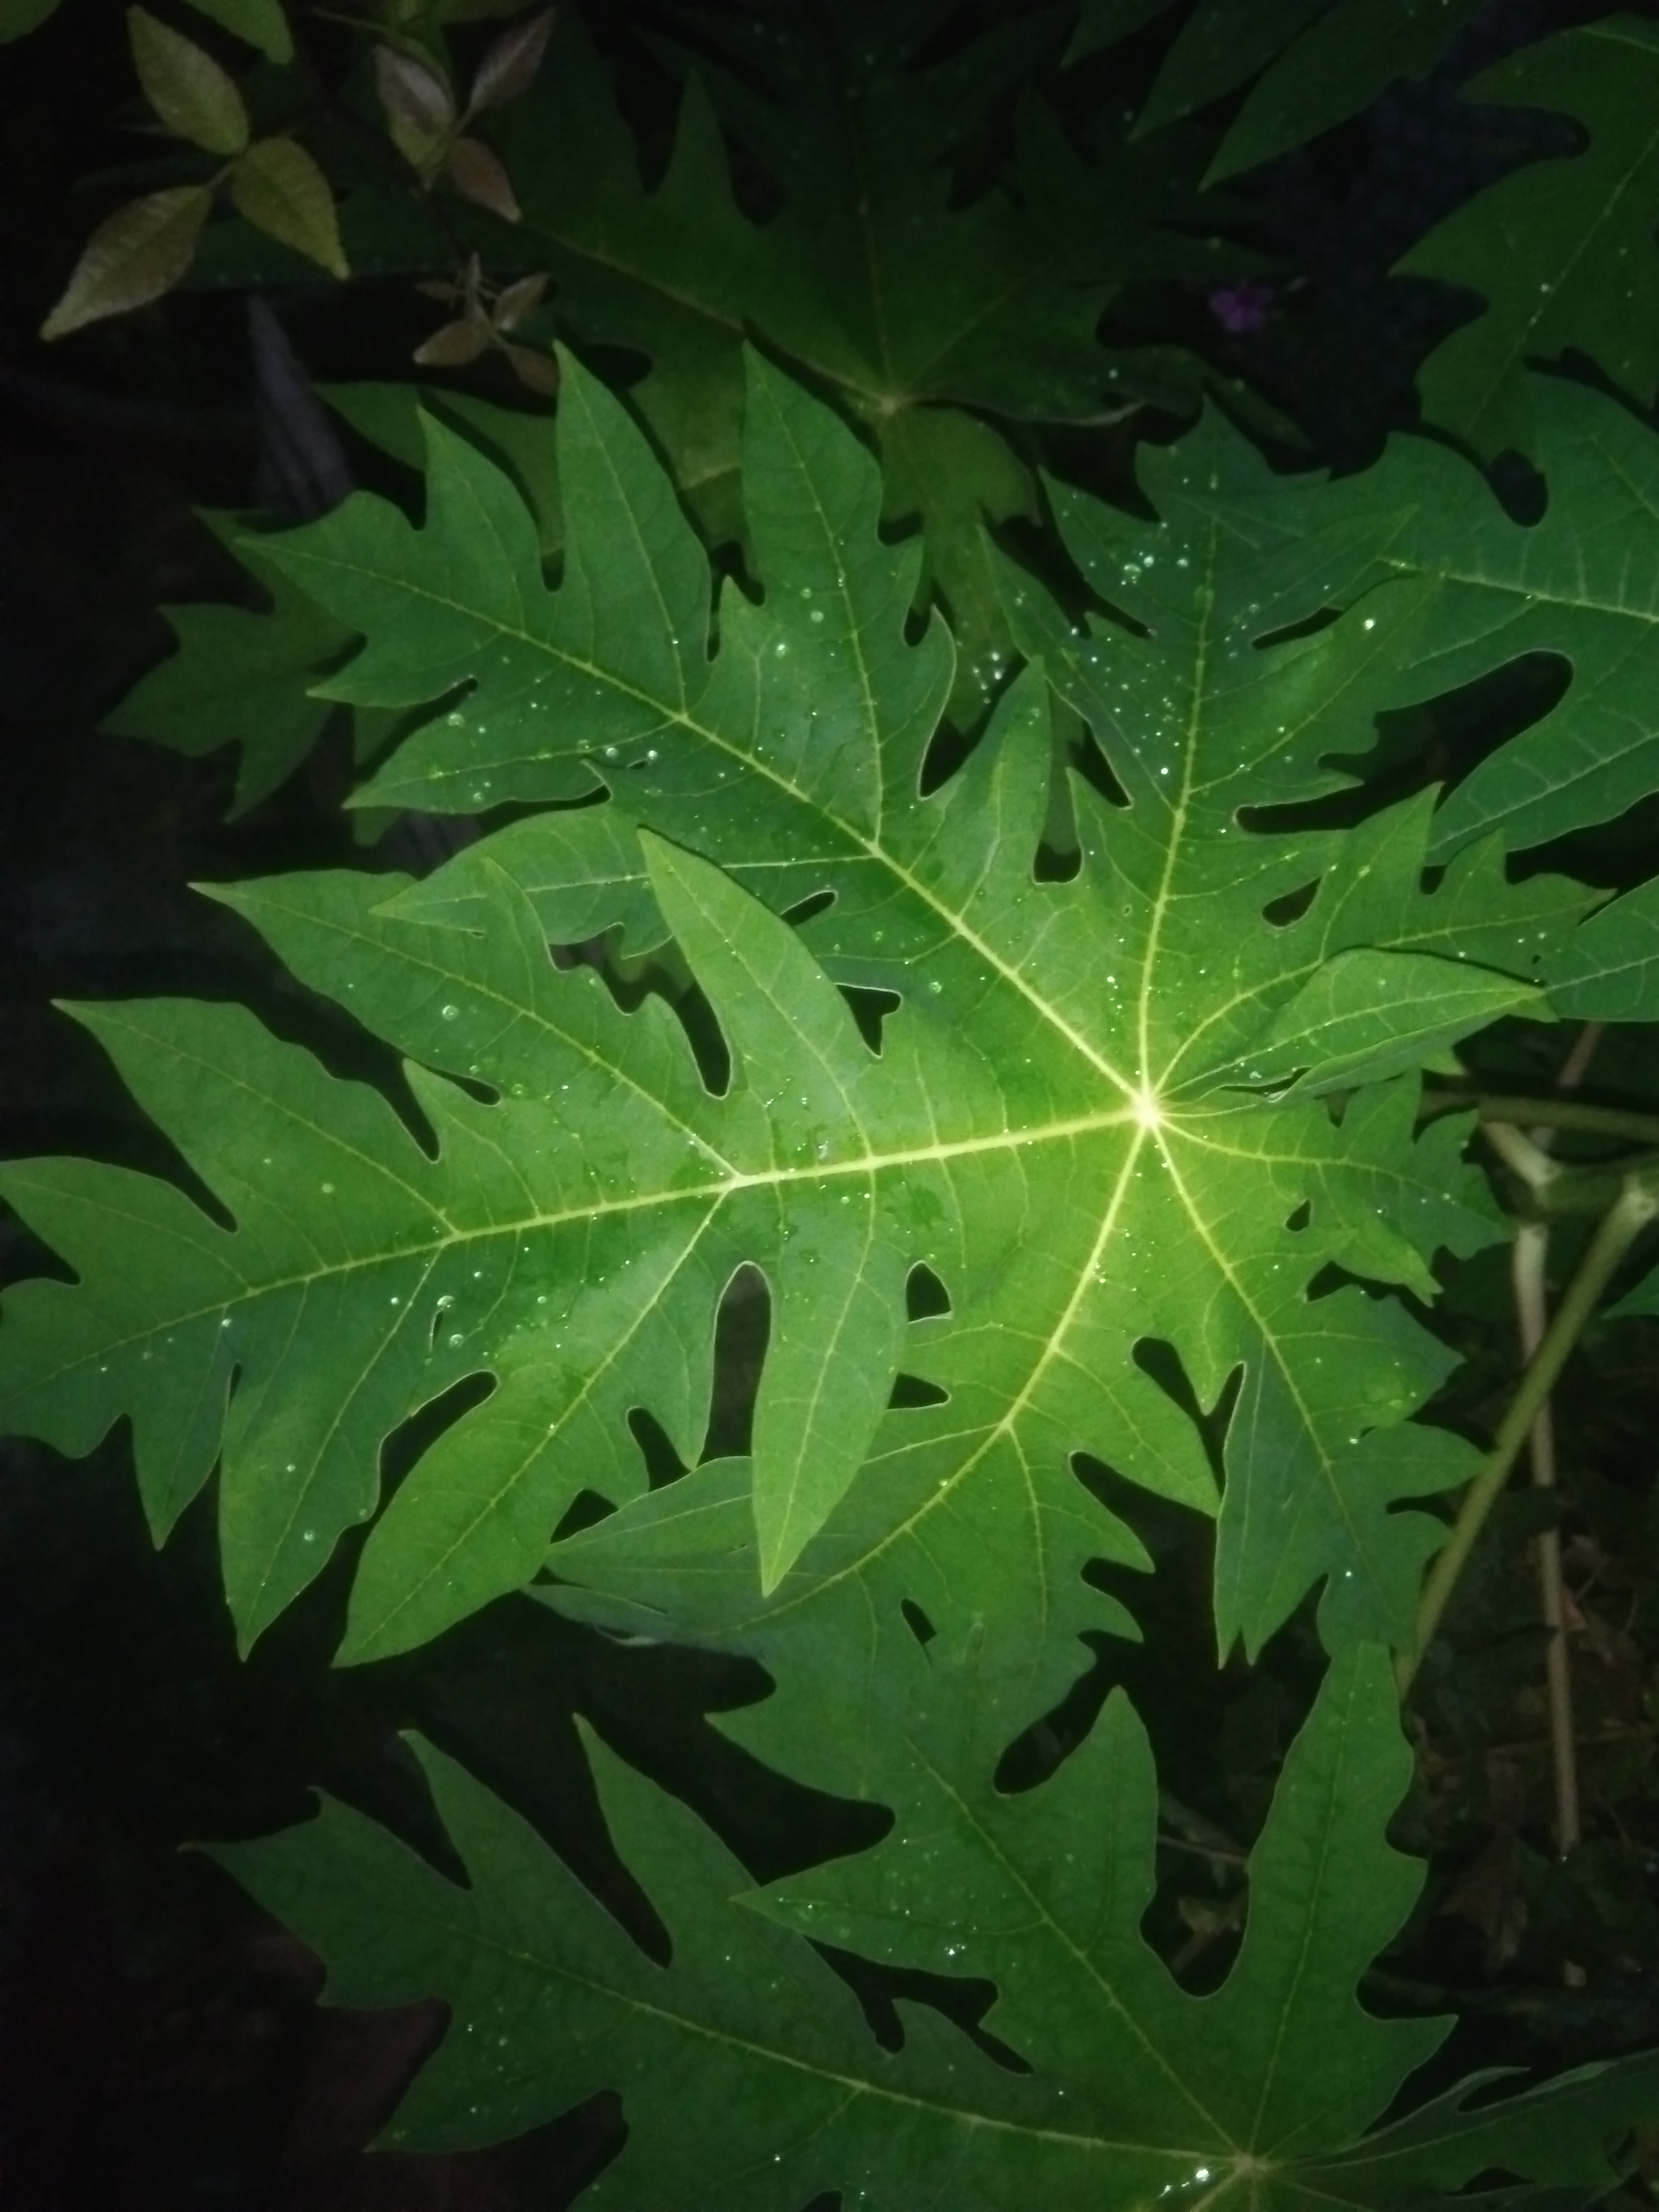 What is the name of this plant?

papaya
